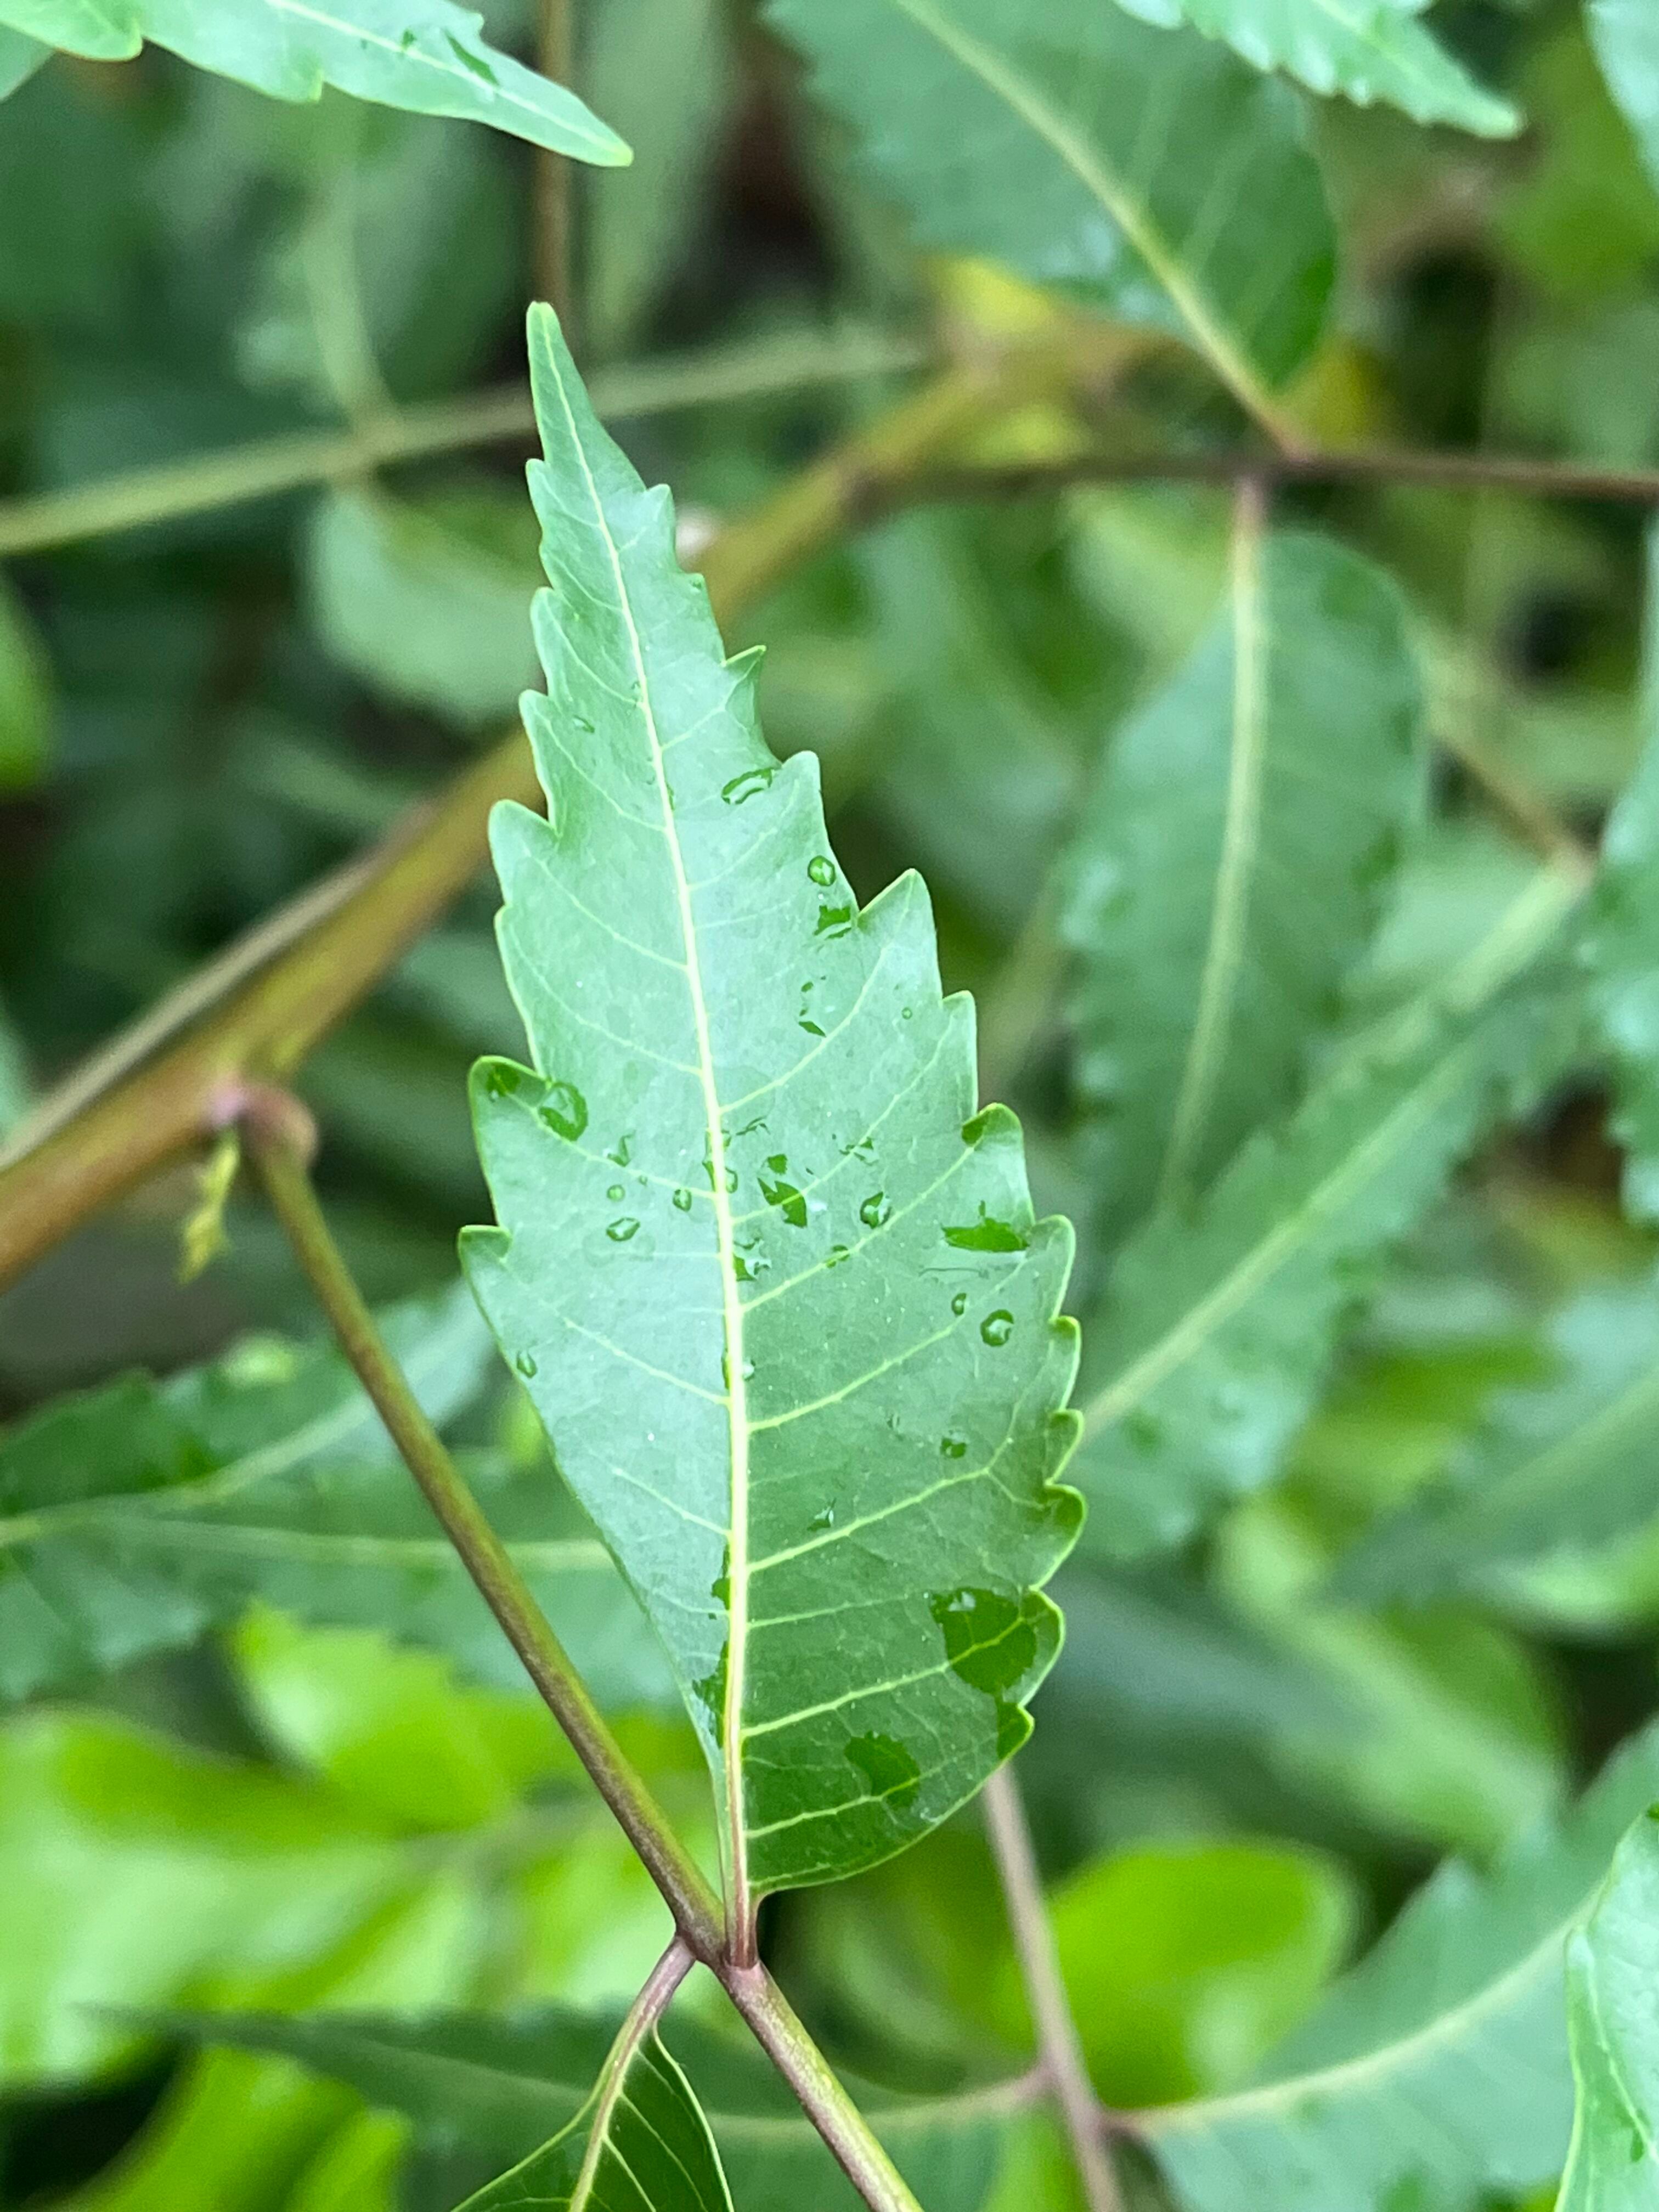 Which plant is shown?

neem
